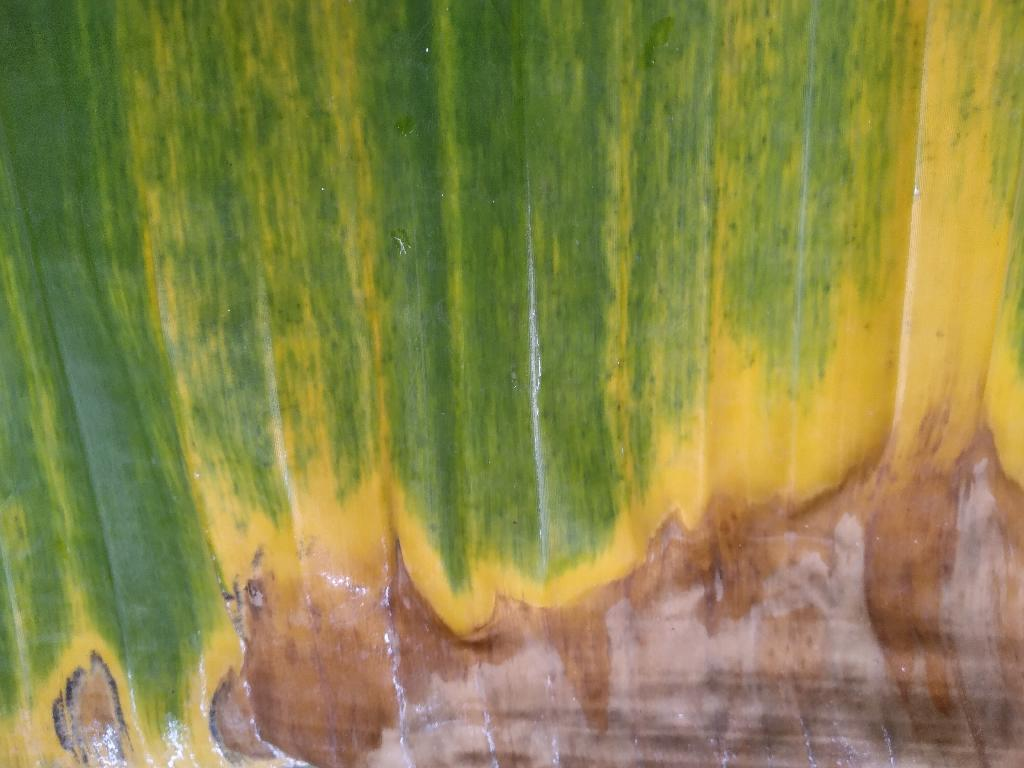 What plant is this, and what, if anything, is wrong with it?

banana, fusarium wilt race 1
